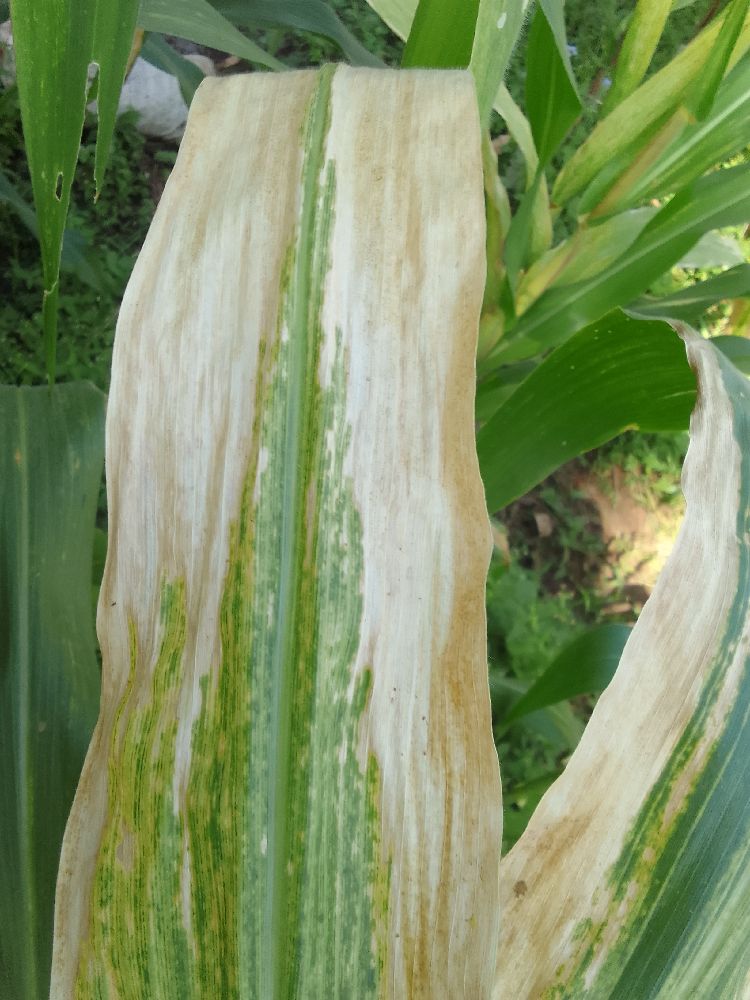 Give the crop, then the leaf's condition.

maize, maize lethal necrosis
